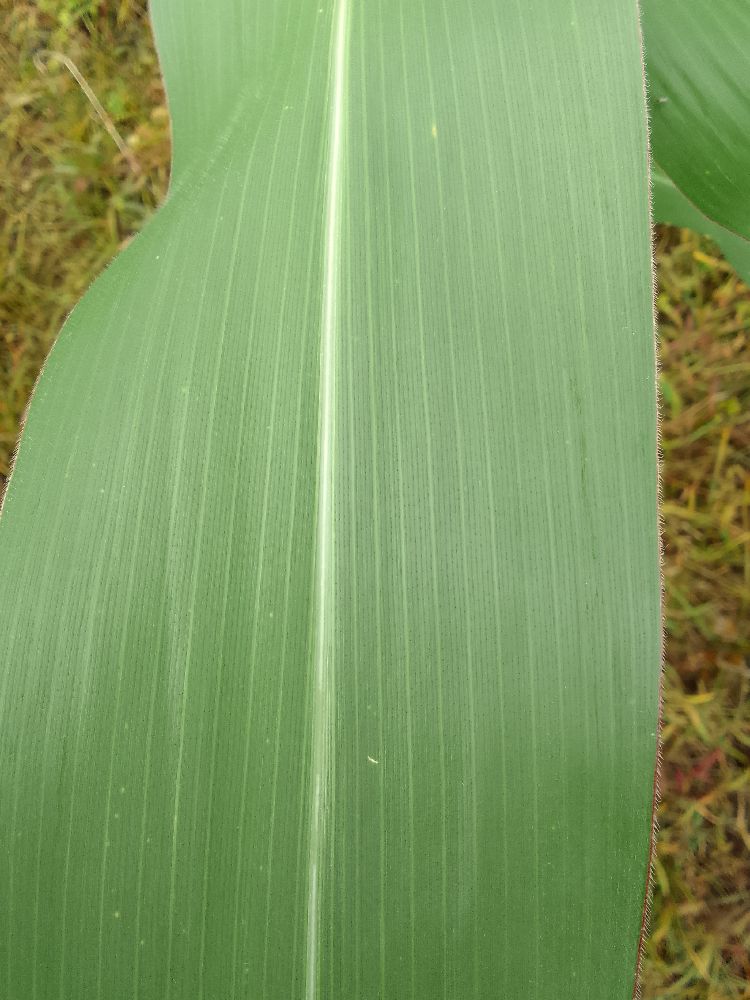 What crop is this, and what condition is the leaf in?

maize, healthy
